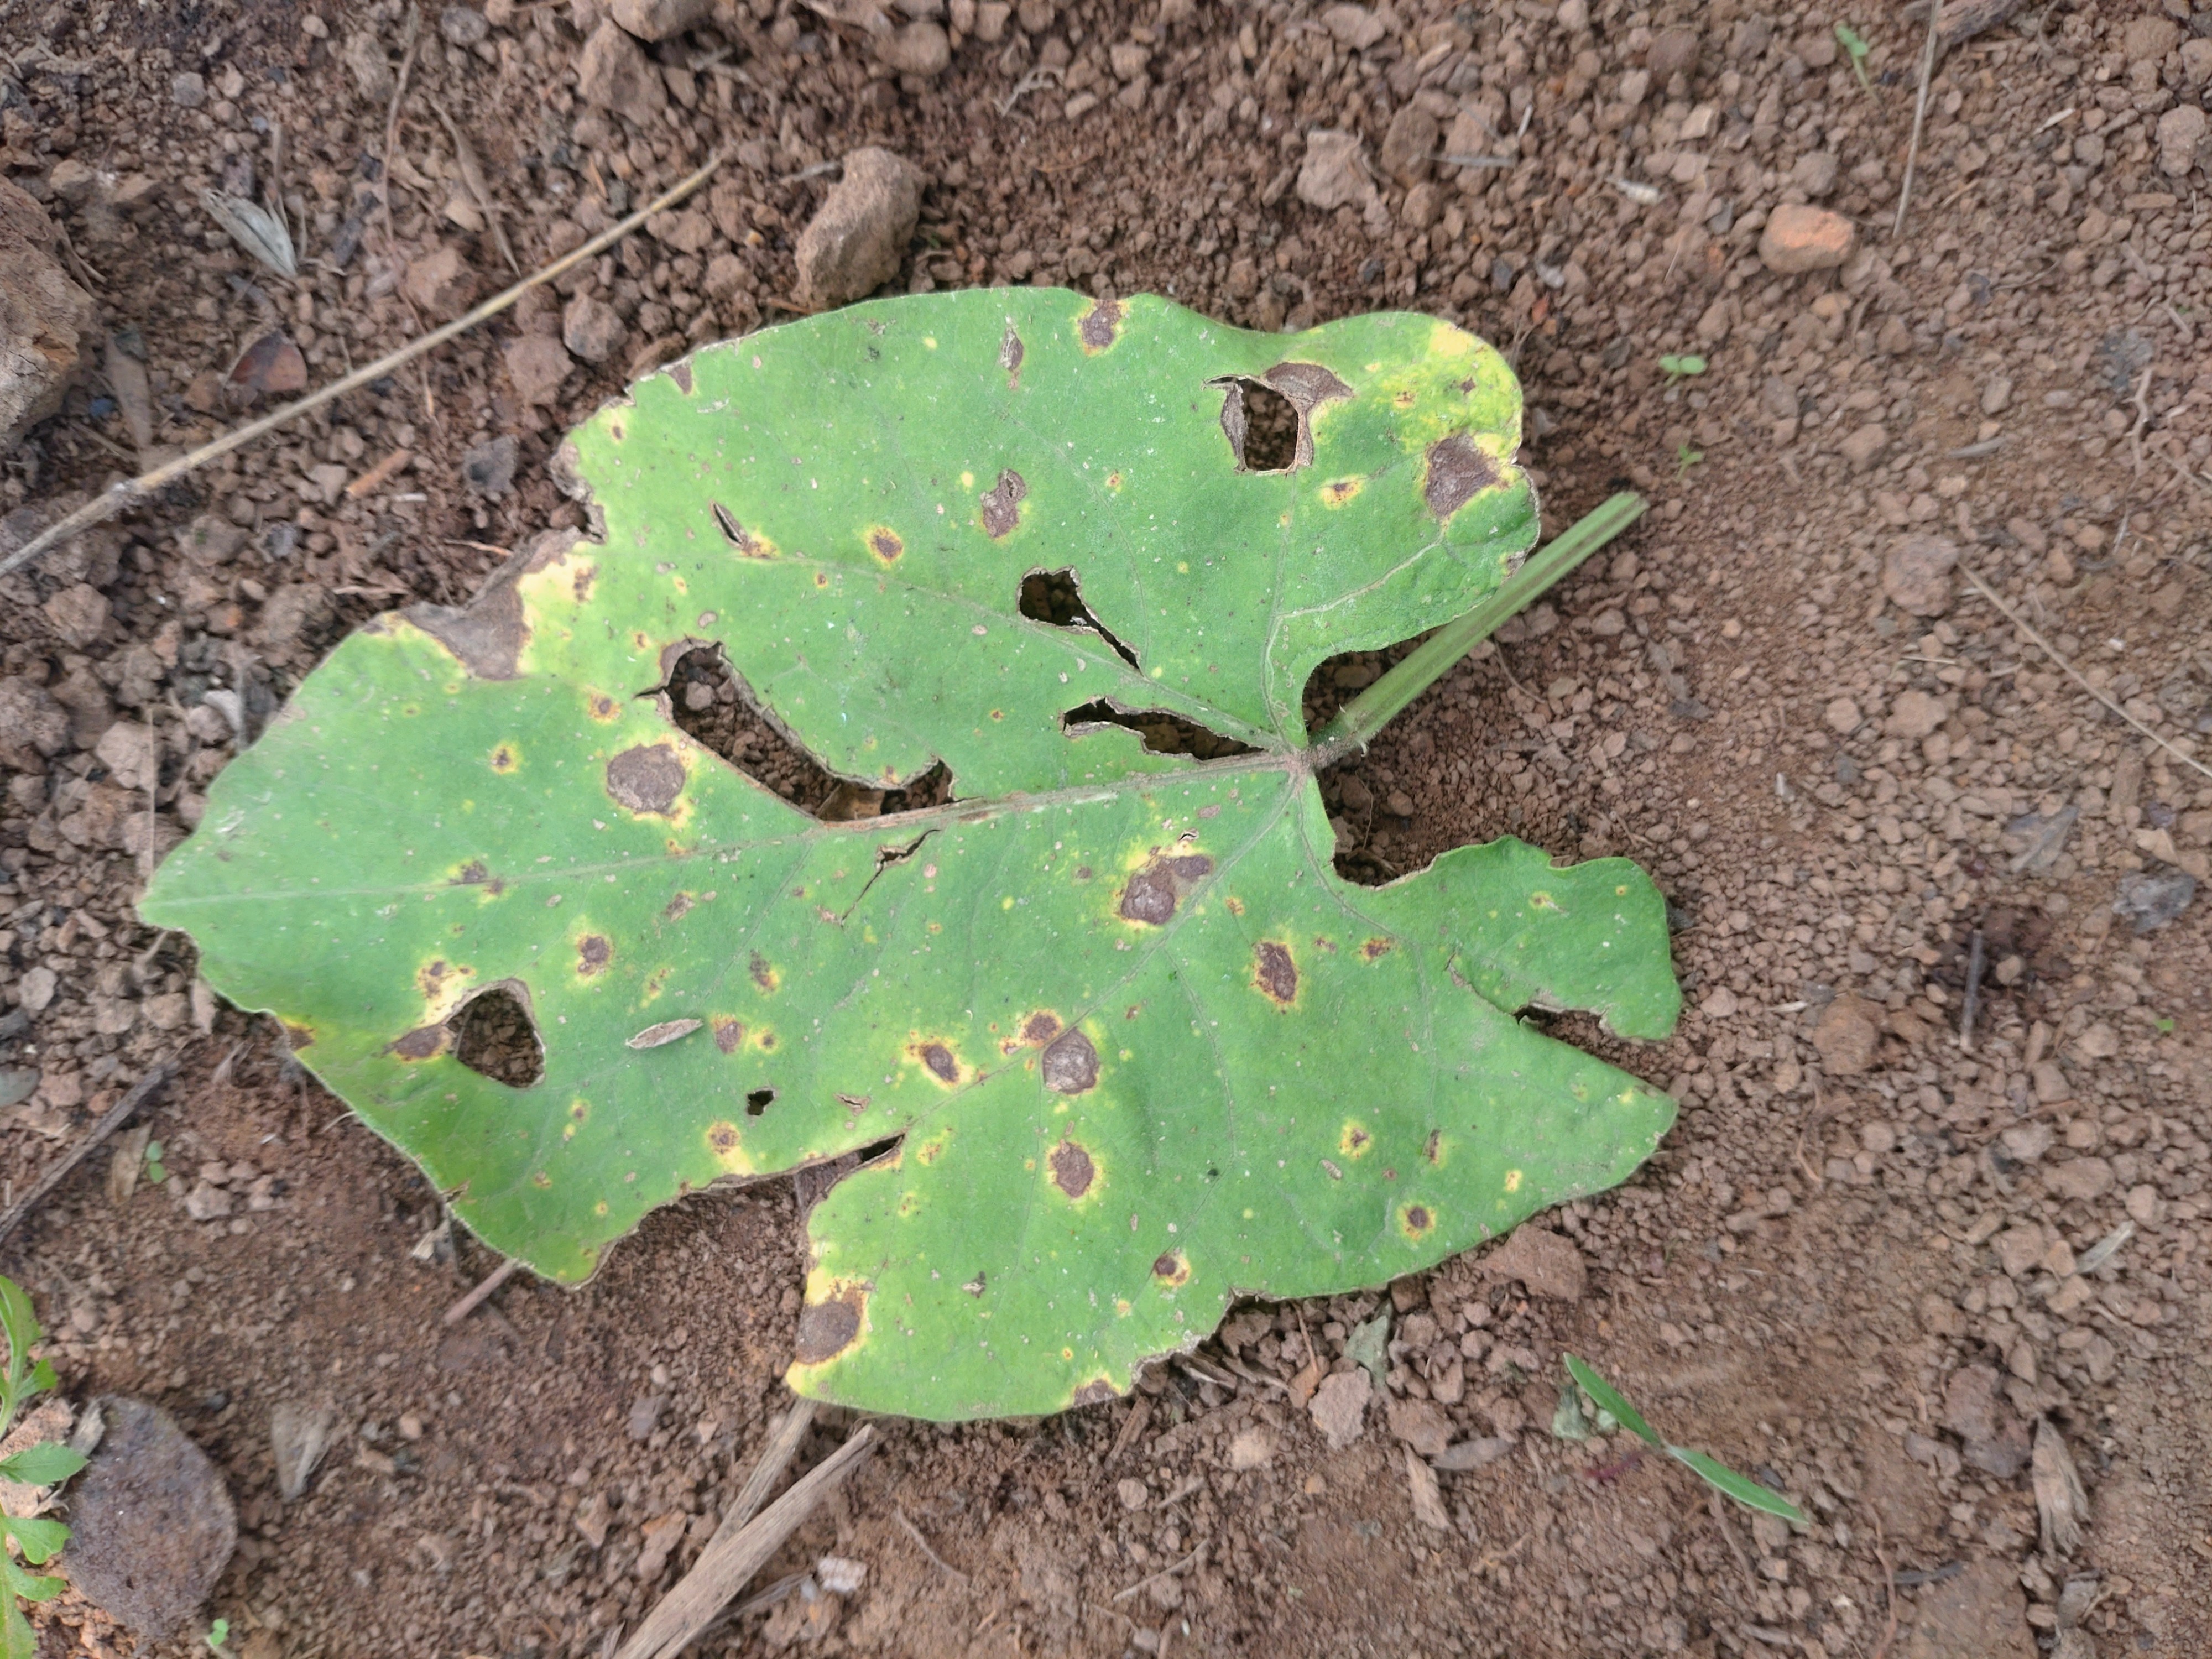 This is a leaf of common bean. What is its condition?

rust
